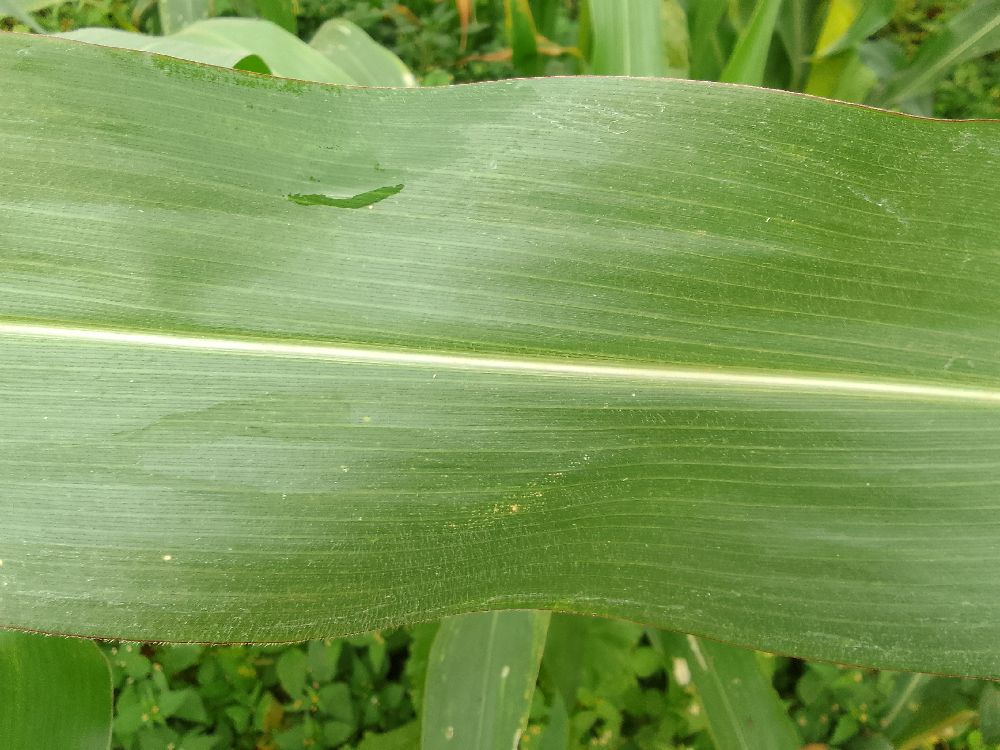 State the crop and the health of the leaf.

maize, healthy
